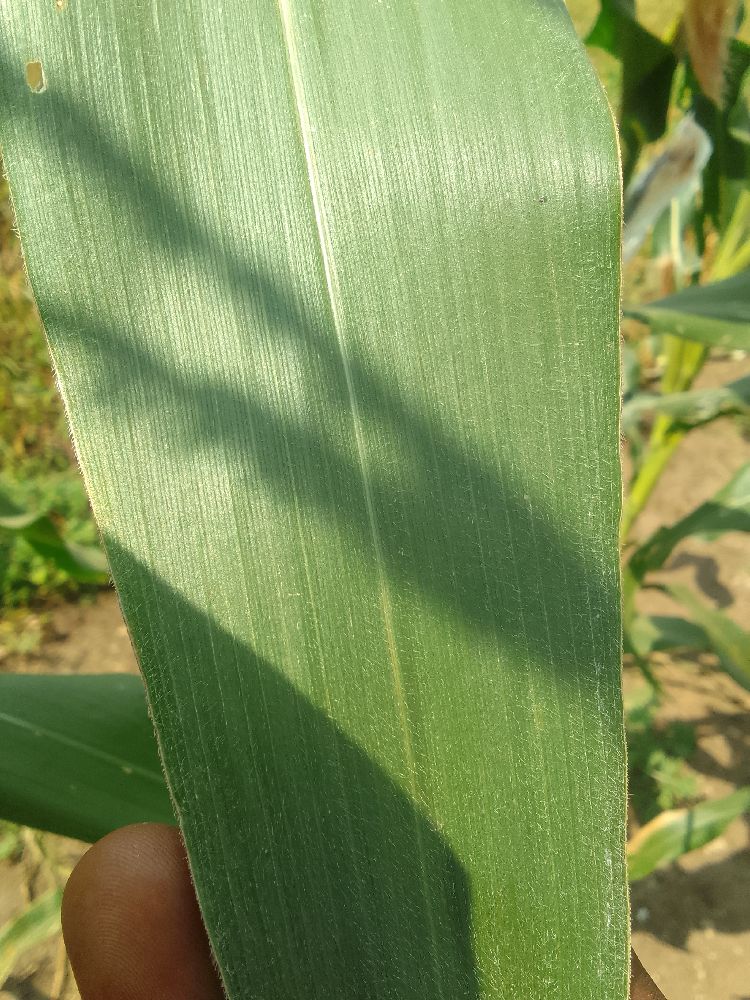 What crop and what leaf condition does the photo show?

maize, healthy
